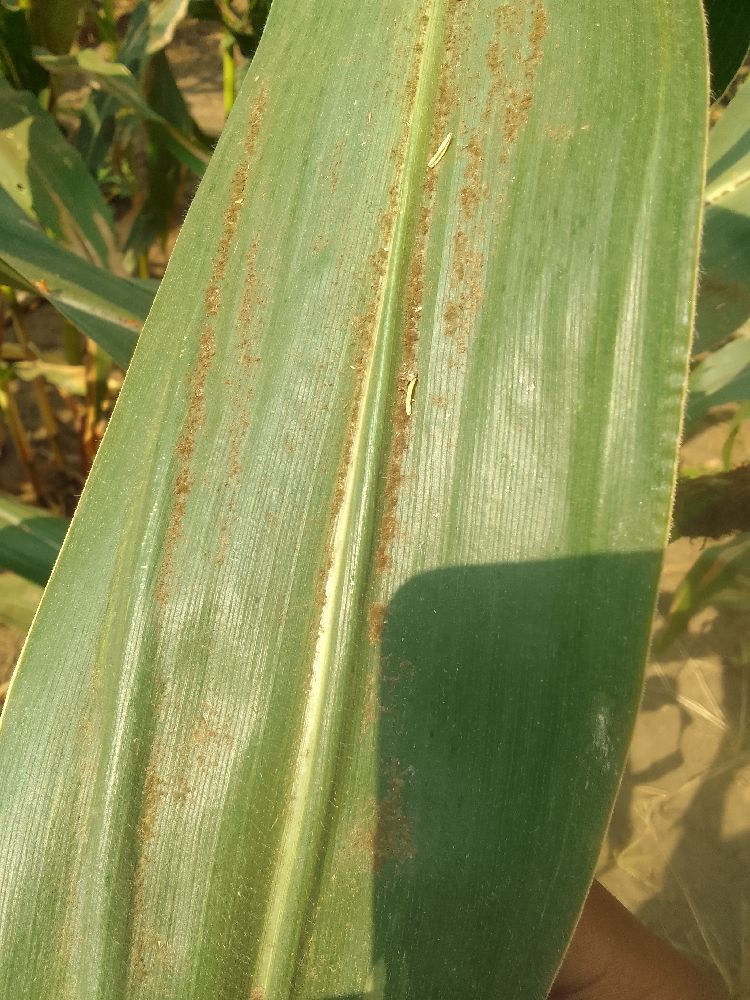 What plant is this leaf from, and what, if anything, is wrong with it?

maize, healthy
